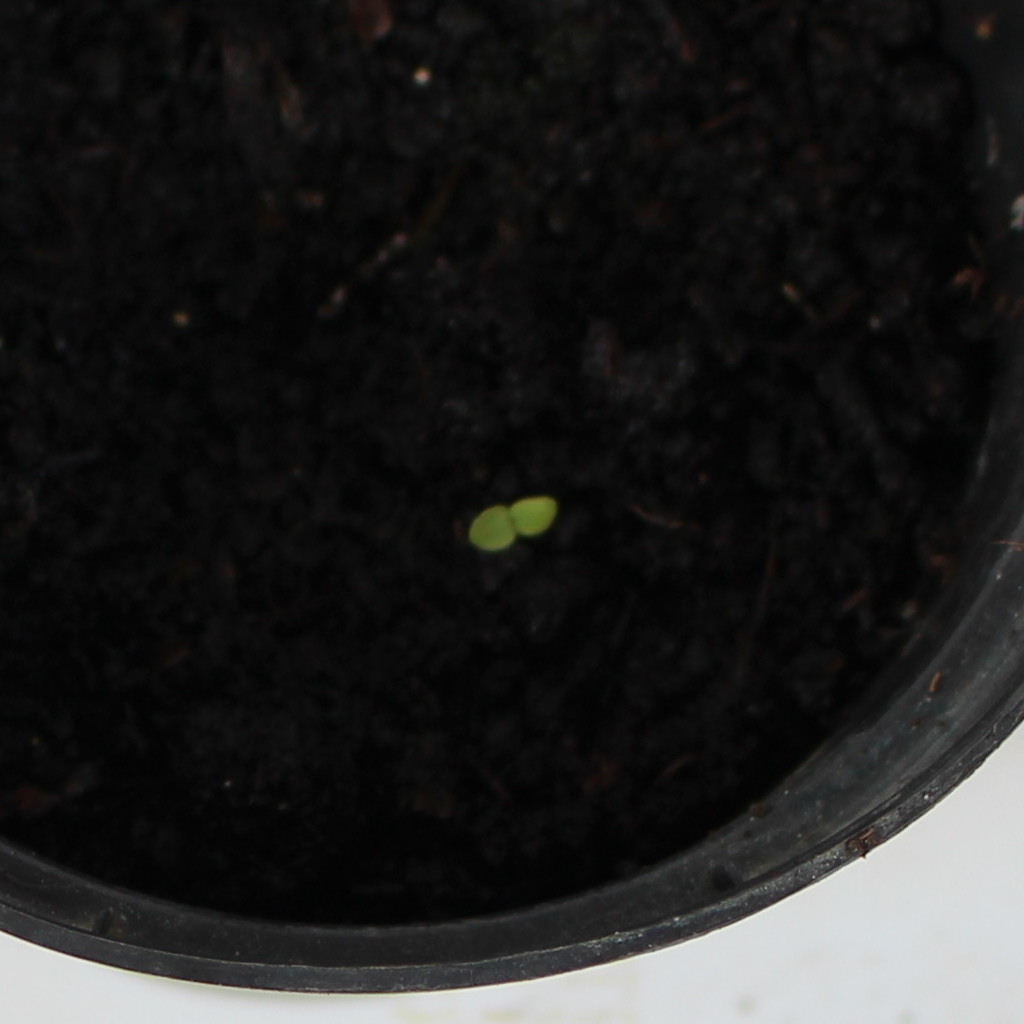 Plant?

Veronica persica
